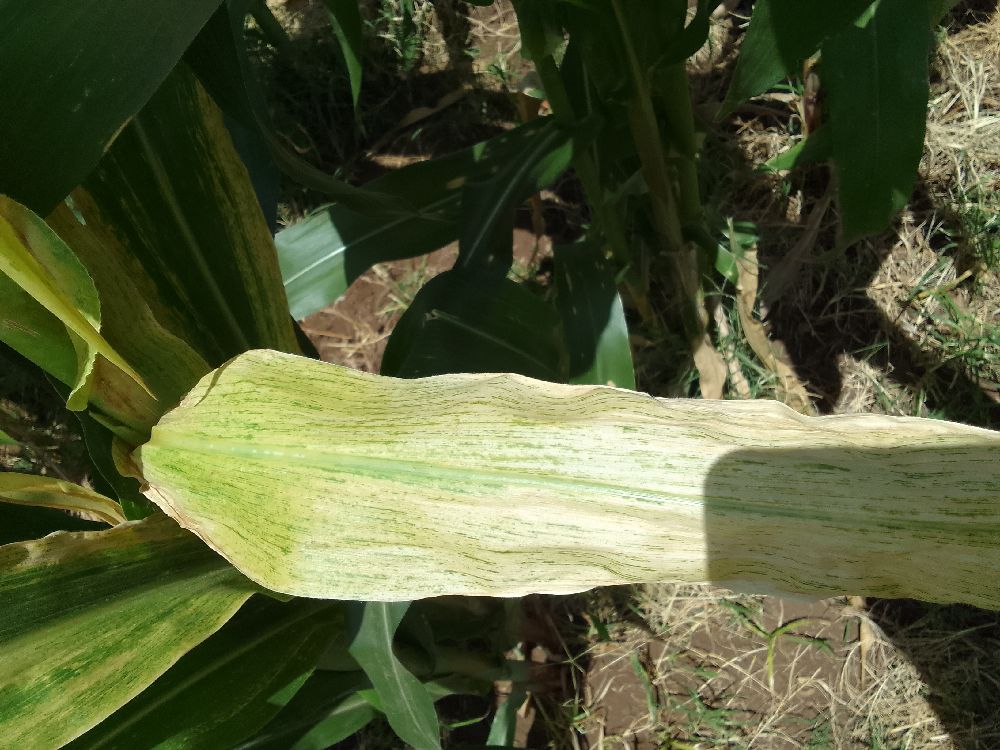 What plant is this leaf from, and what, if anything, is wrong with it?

maize, maize lethal necrosis
